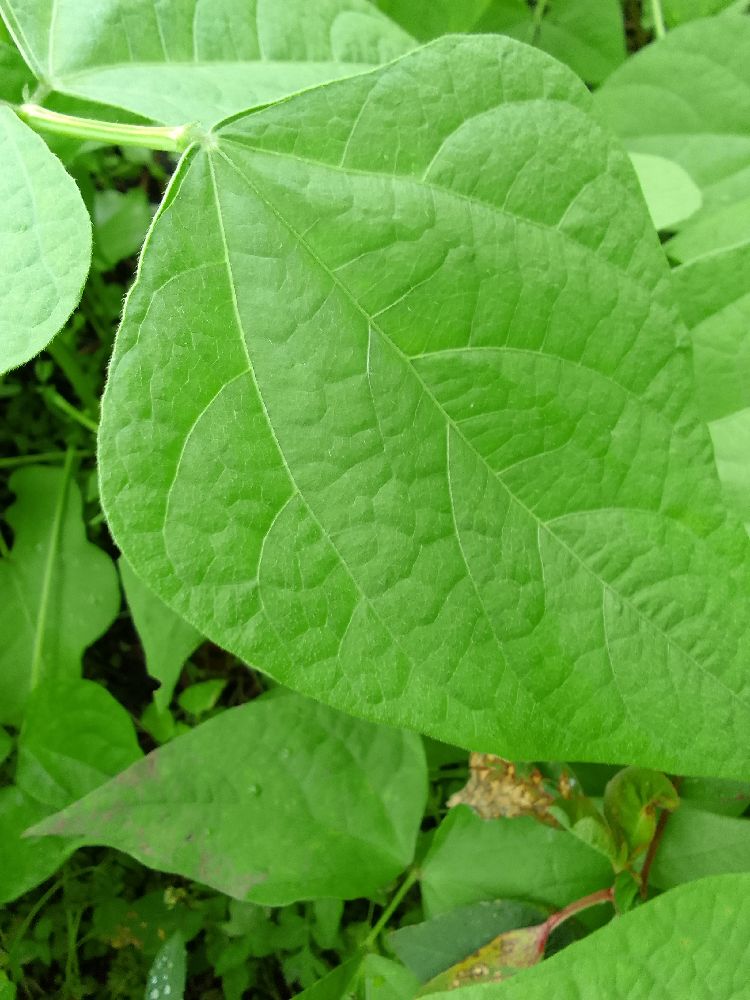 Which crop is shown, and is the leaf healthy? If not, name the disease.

common bean, healthy
